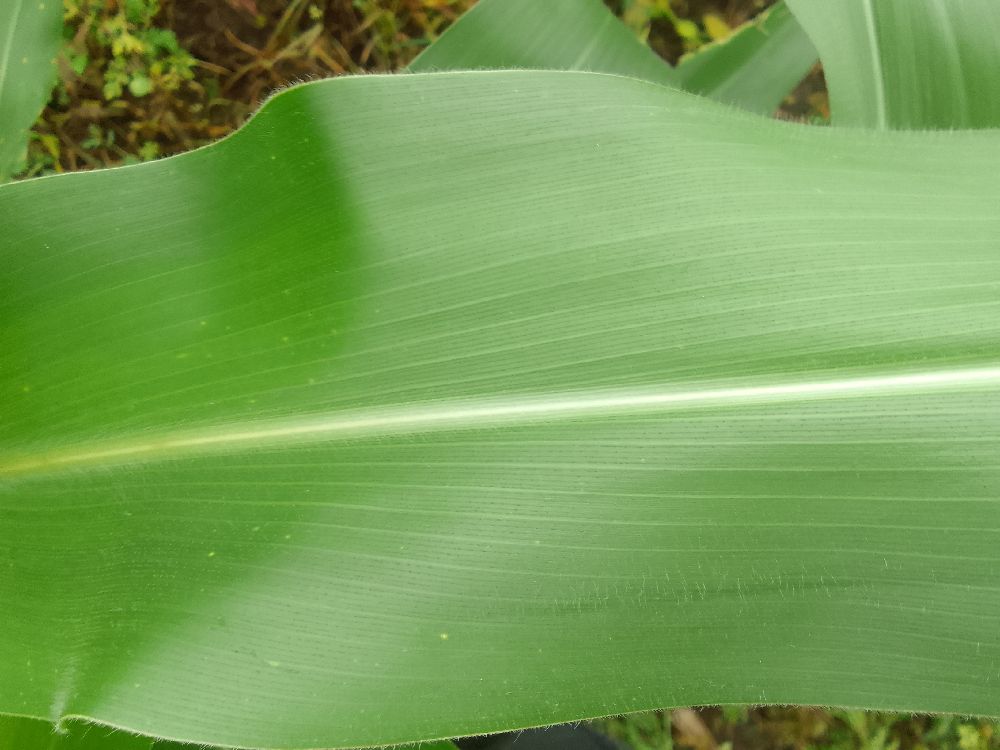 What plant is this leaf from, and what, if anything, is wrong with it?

maize, healthy
